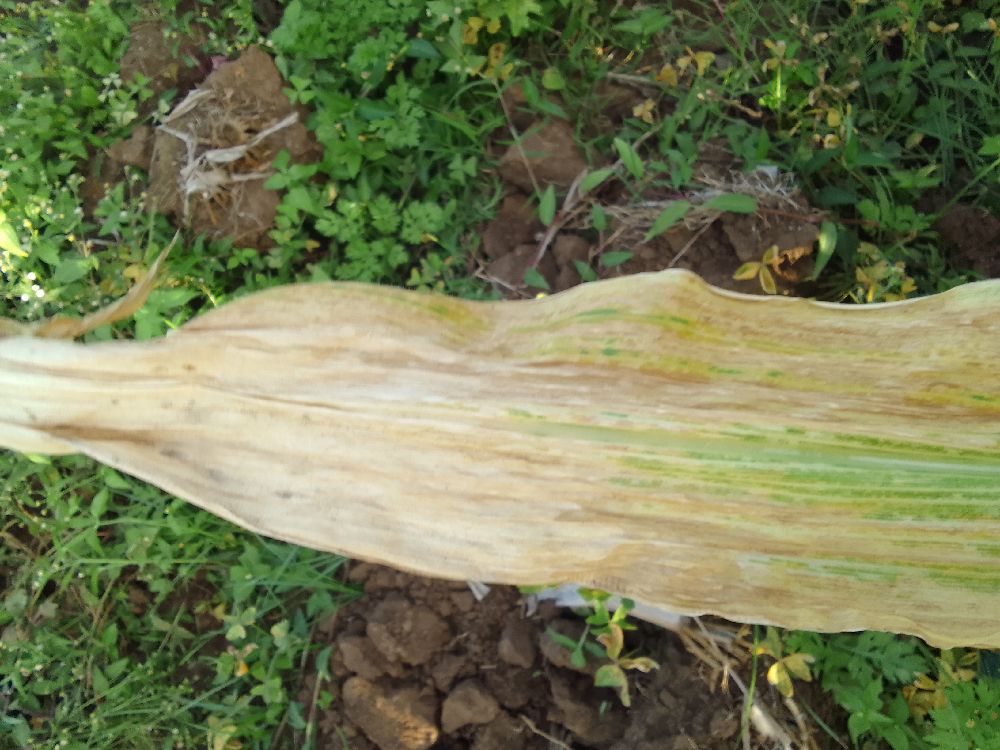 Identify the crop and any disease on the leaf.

maize, maize lethal necrosis
